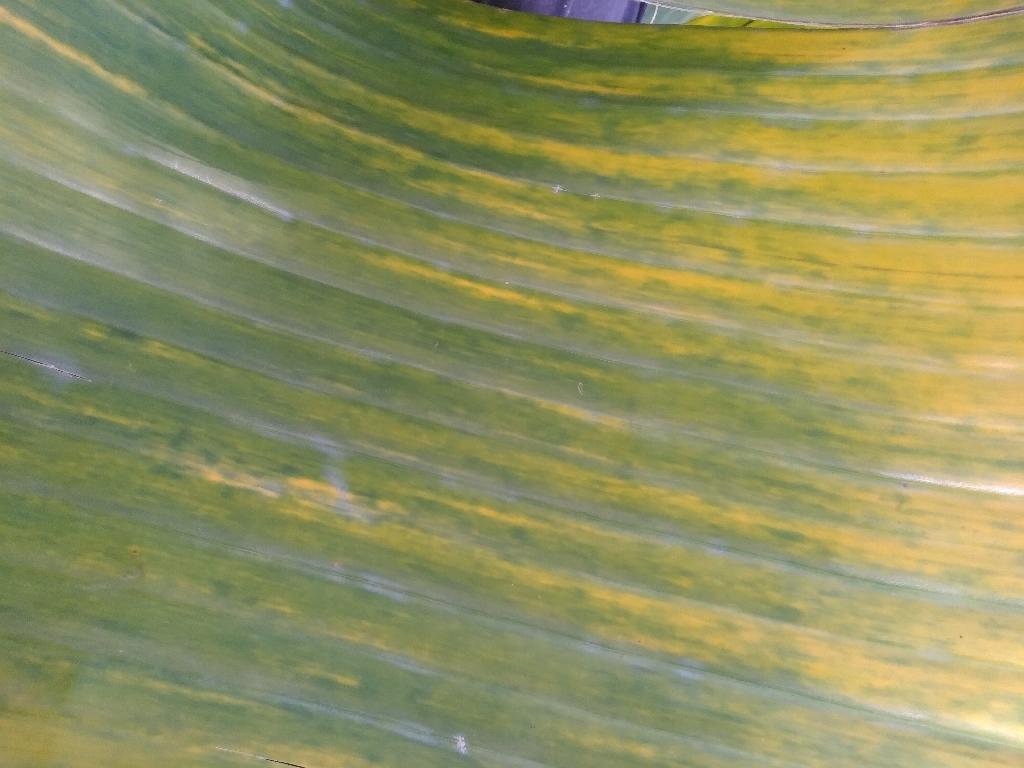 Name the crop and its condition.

banana, fusarium wilt race 1
